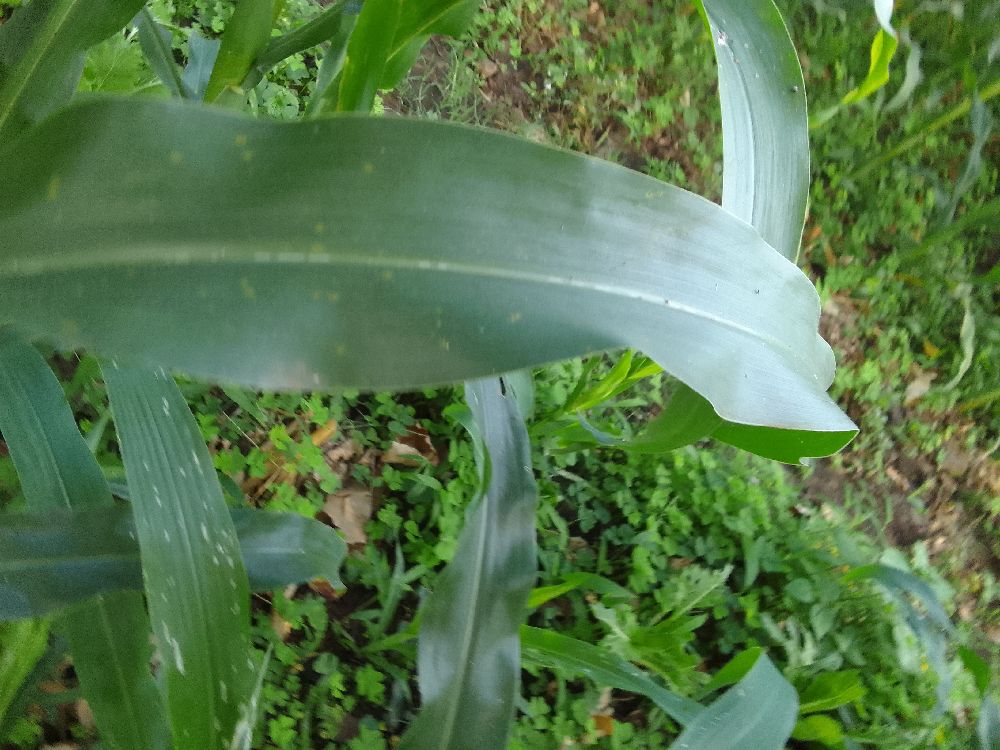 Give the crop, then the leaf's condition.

maize, healthy
